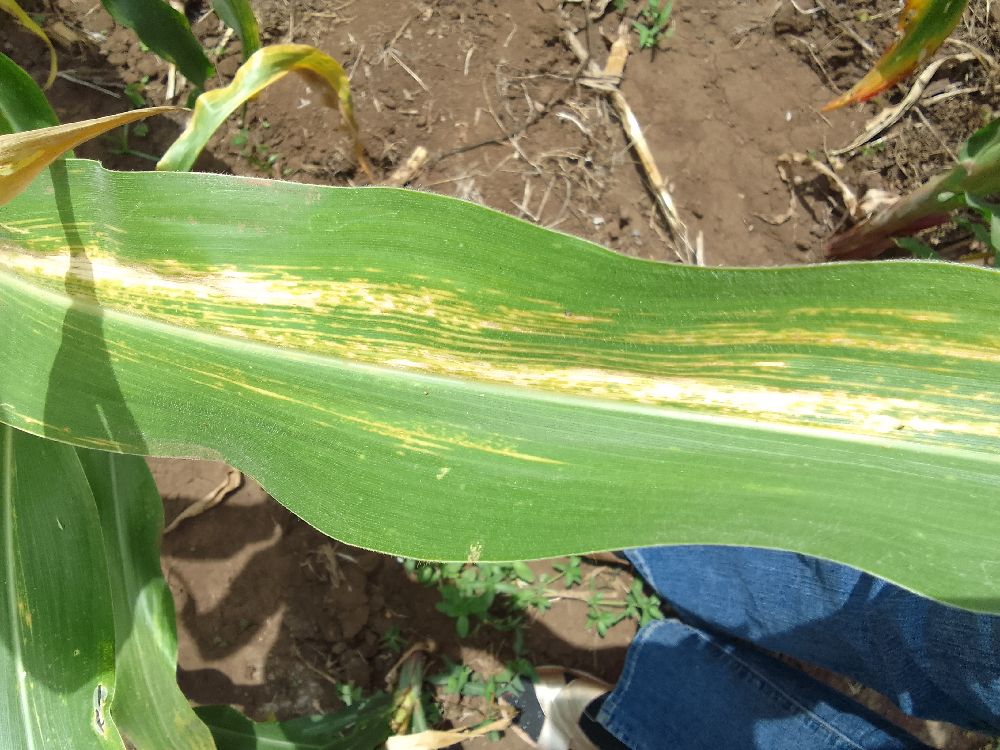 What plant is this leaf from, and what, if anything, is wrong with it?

maize, maize lethal necrosis
